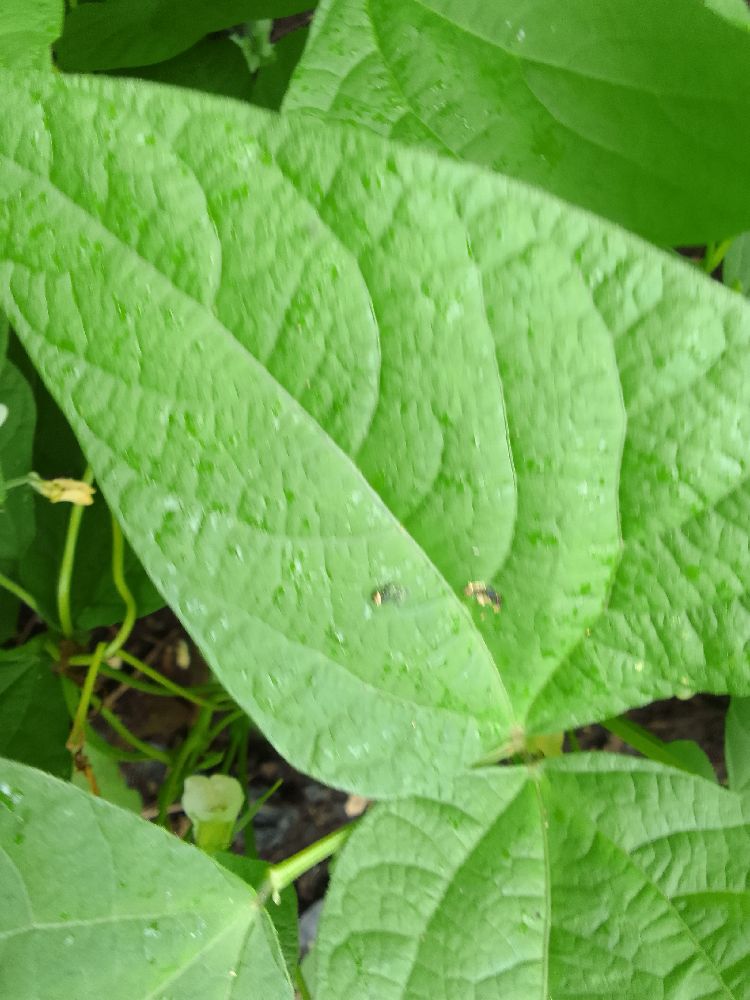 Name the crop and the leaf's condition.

common bean, healthy
